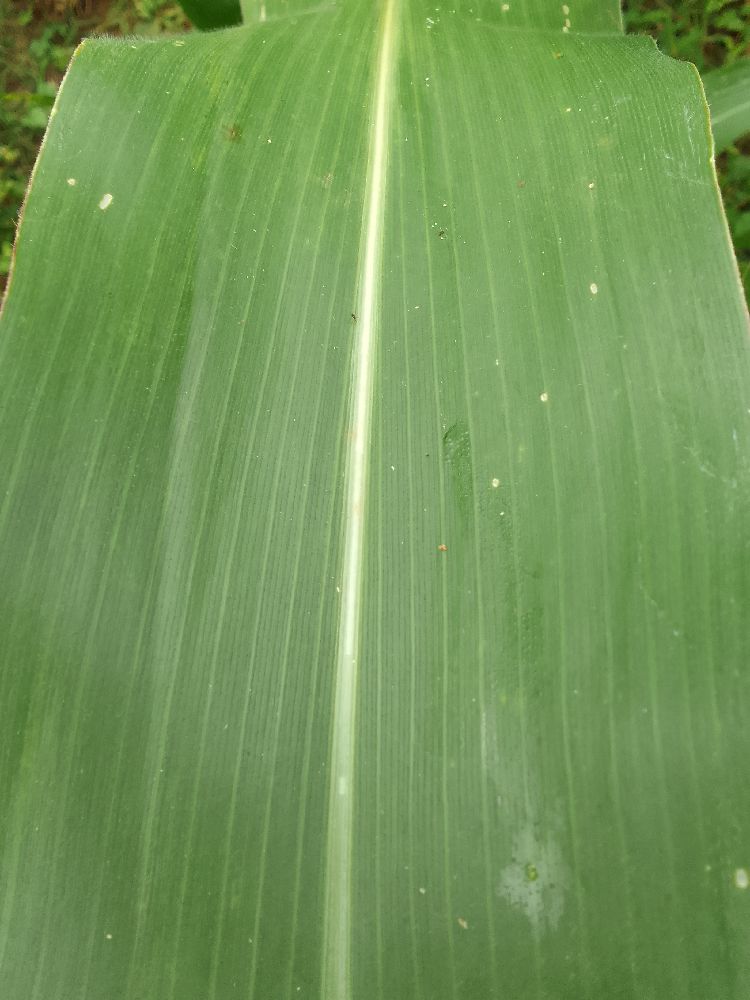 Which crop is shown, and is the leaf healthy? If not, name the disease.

maize, healthy
